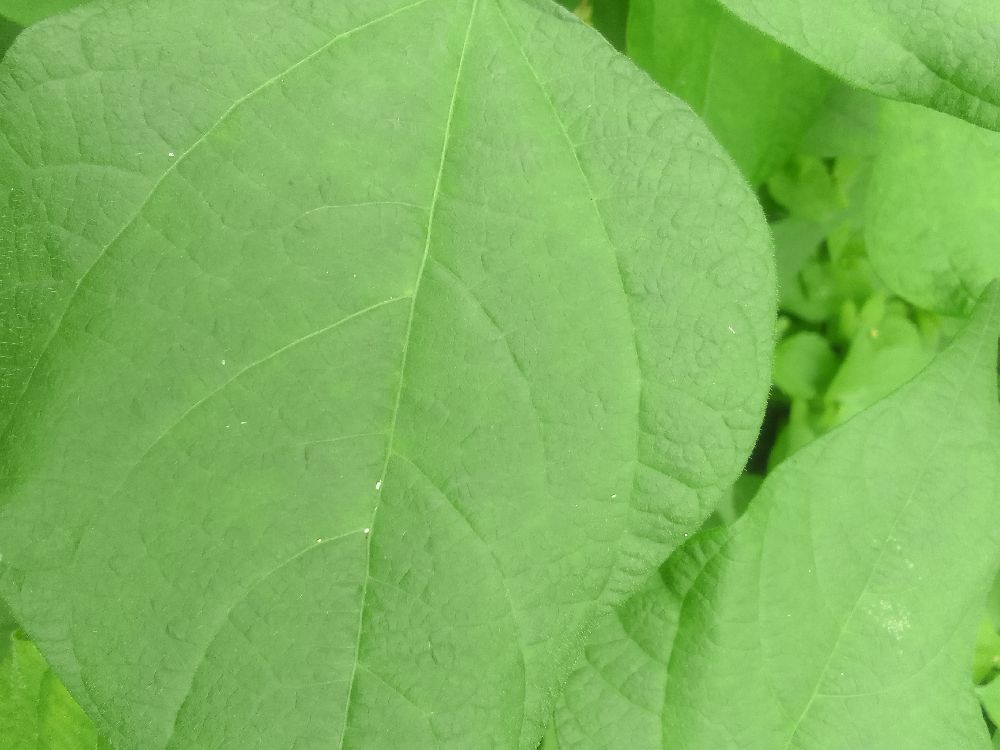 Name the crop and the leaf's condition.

common bean, healthy
